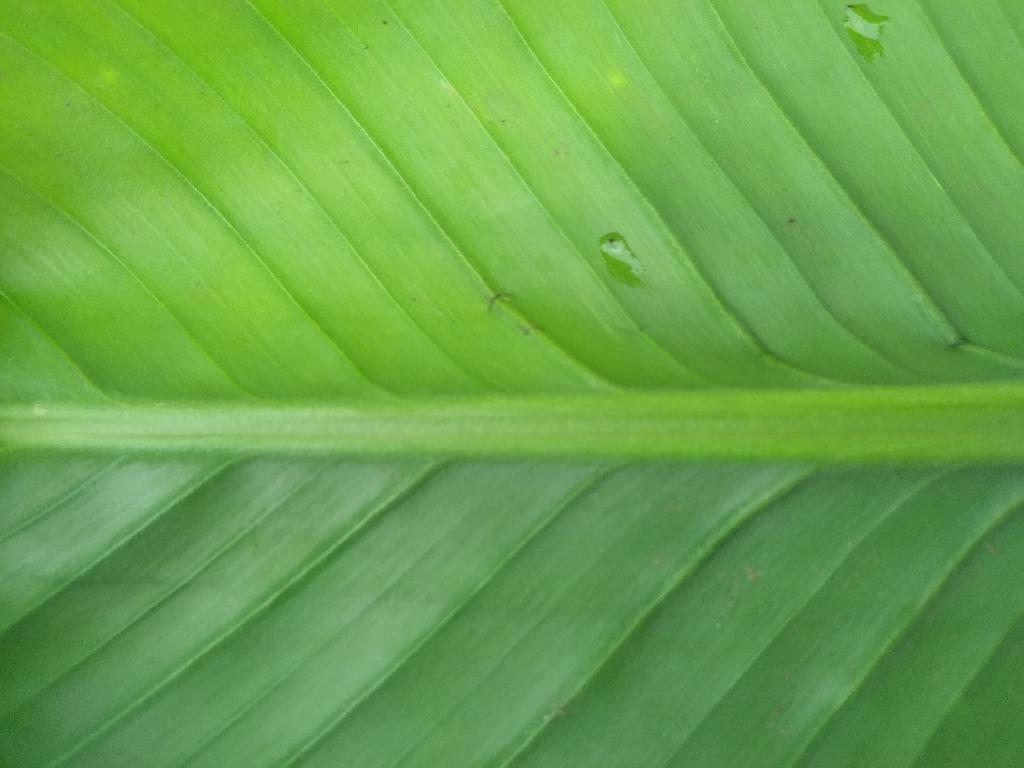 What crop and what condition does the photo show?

banana, healthy
